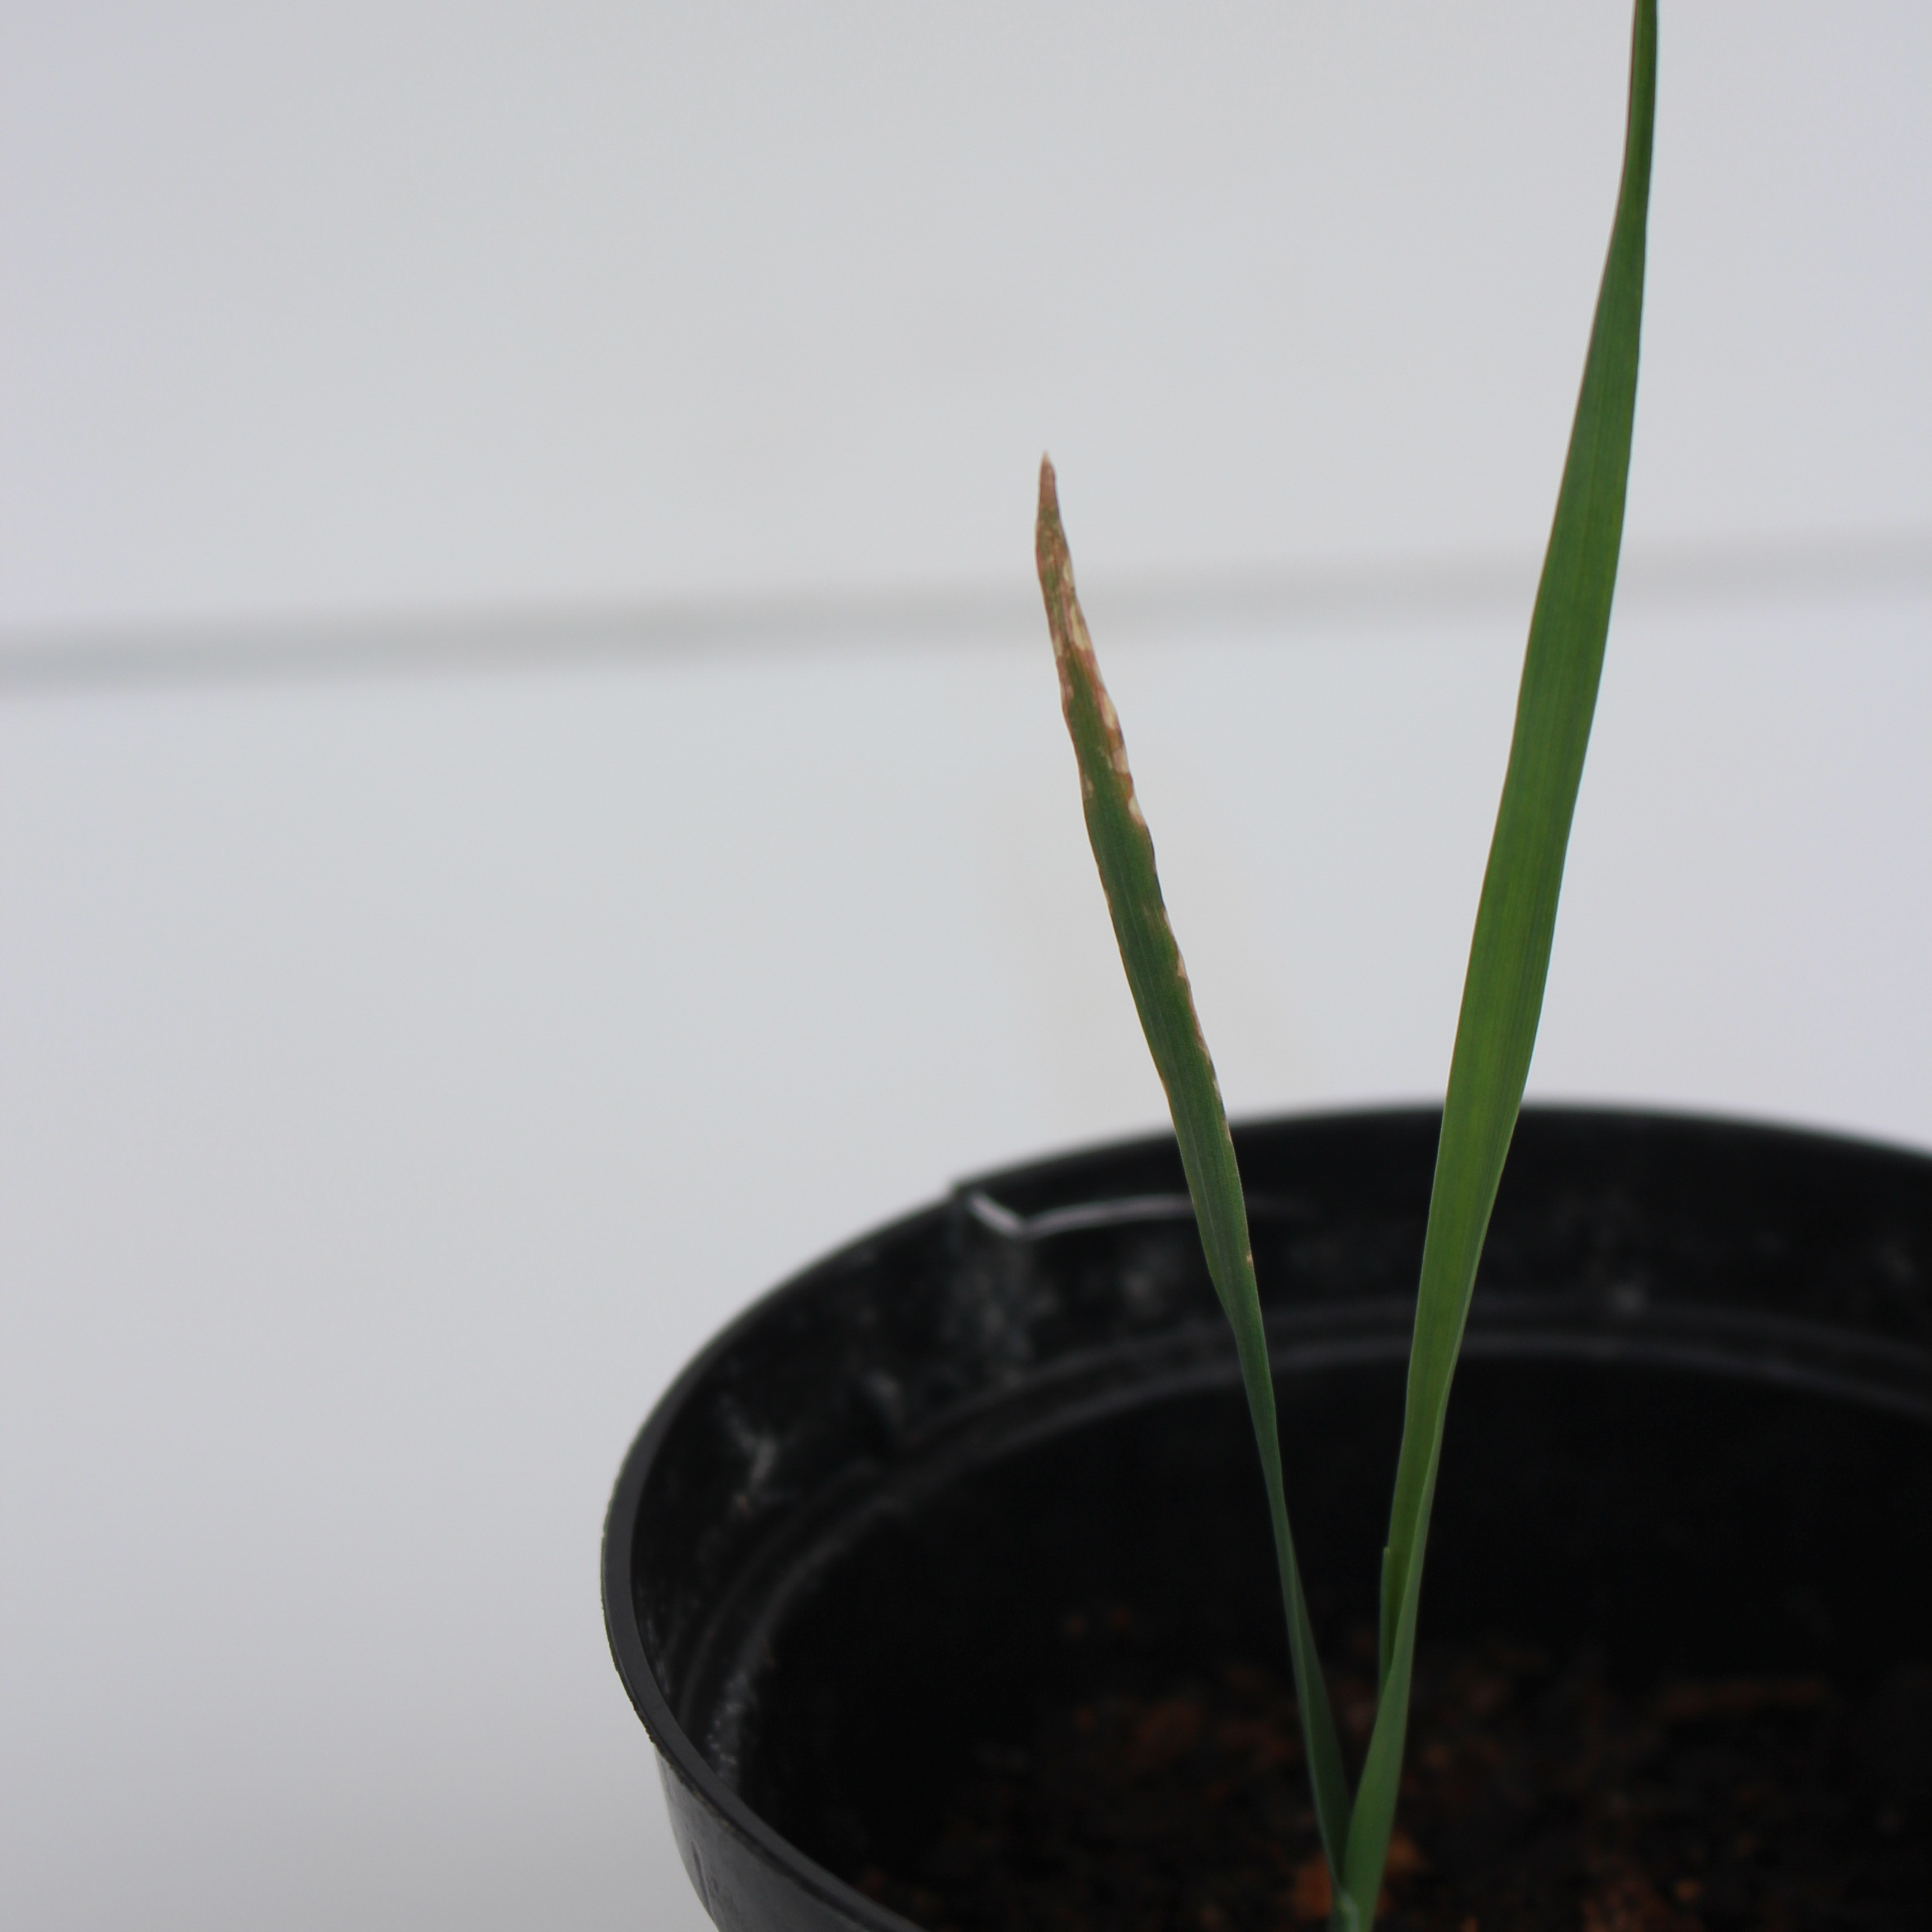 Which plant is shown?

Avena sterilis
